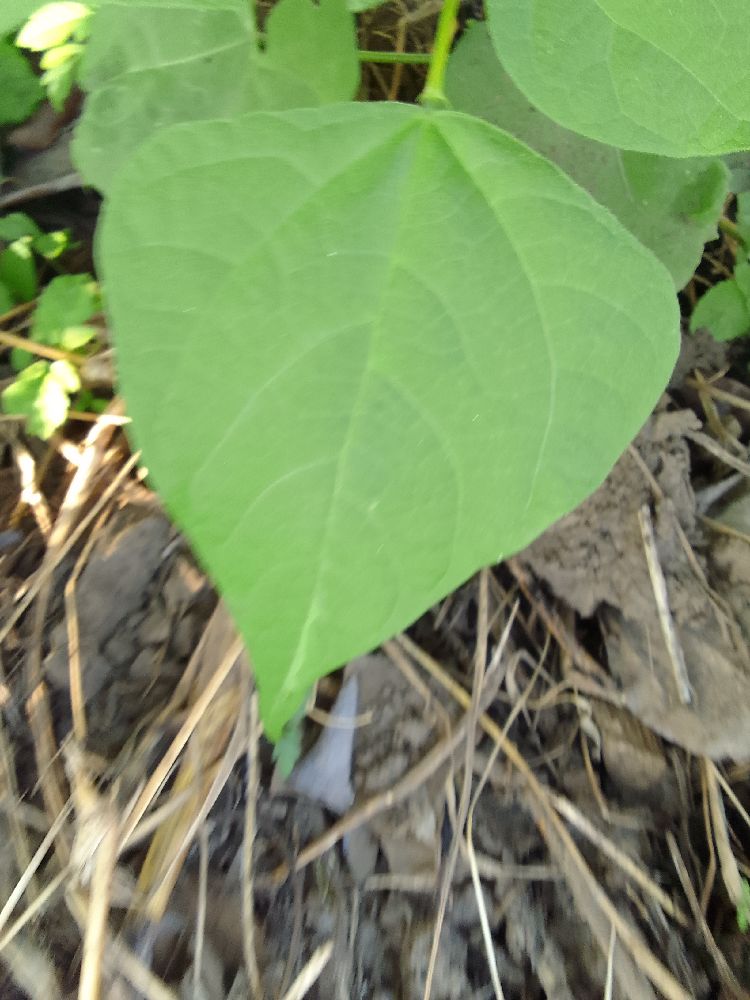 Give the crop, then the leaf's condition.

common bean, healthy
